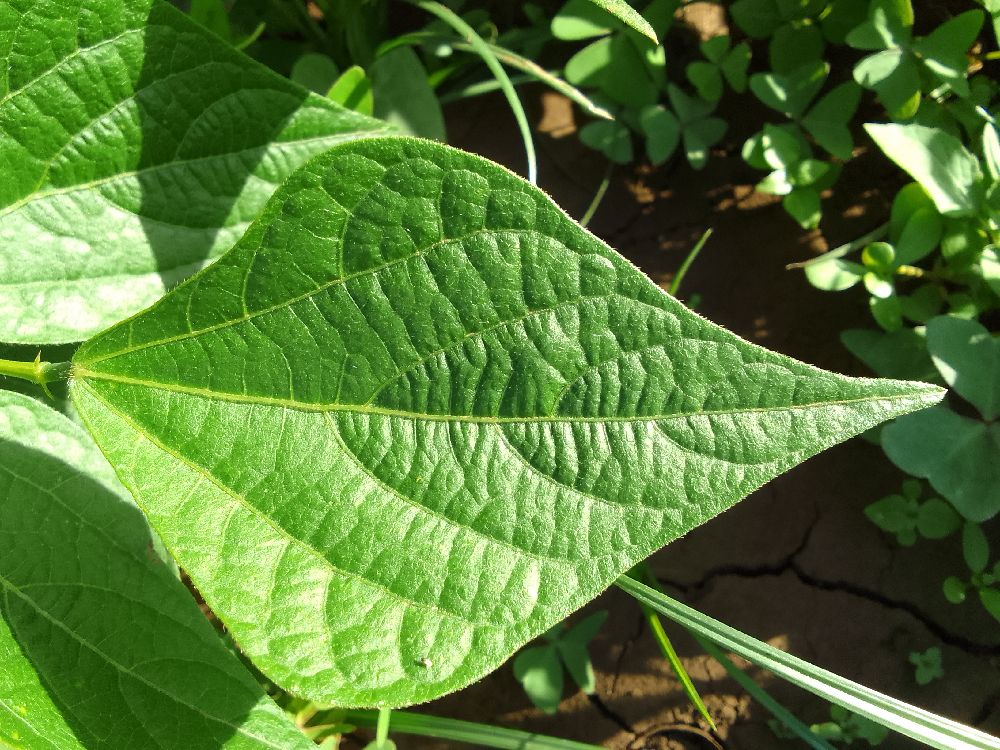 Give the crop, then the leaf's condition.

common bean, healthy
